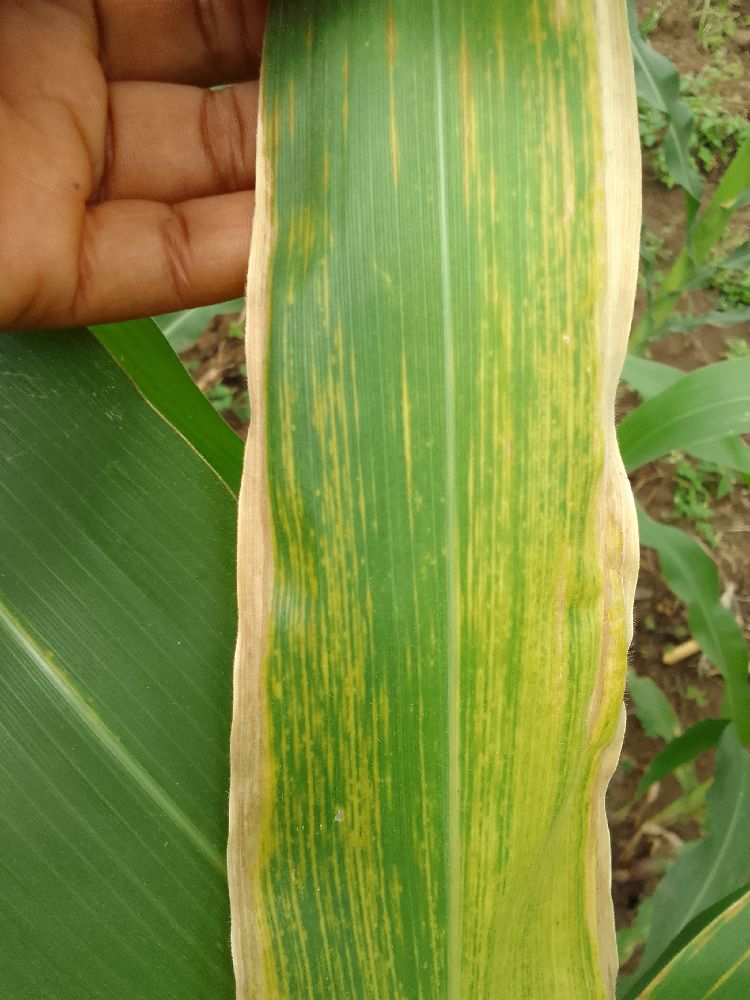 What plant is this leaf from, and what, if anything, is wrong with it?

maize, maize lethal necrosis
